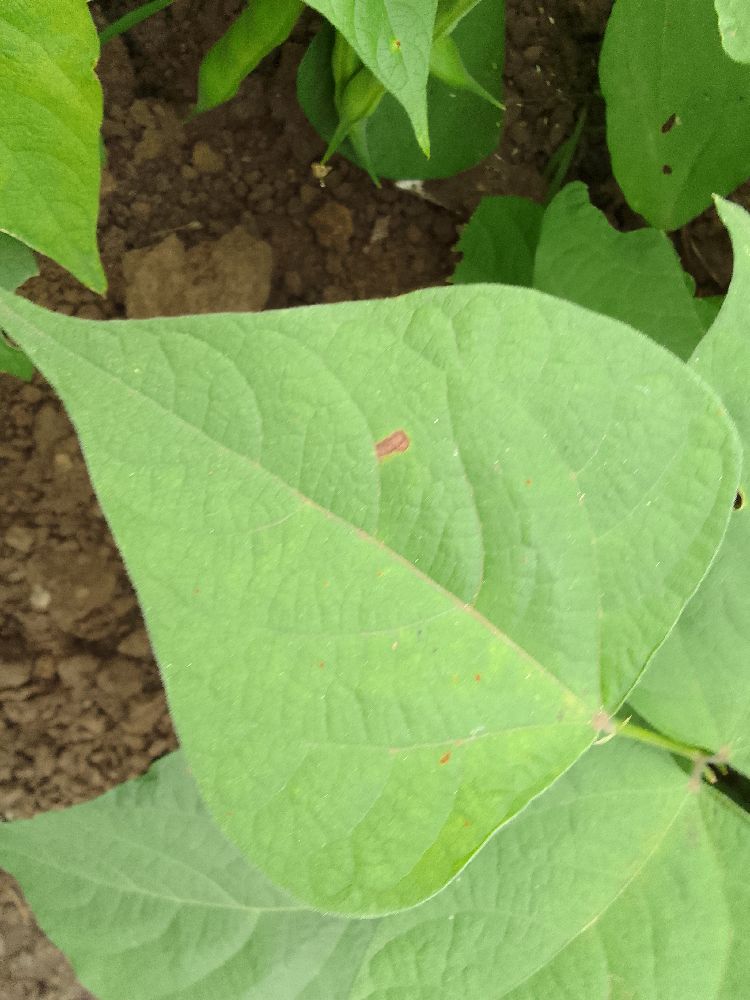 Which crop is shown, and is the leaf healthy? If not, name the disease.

common bean, healthy
